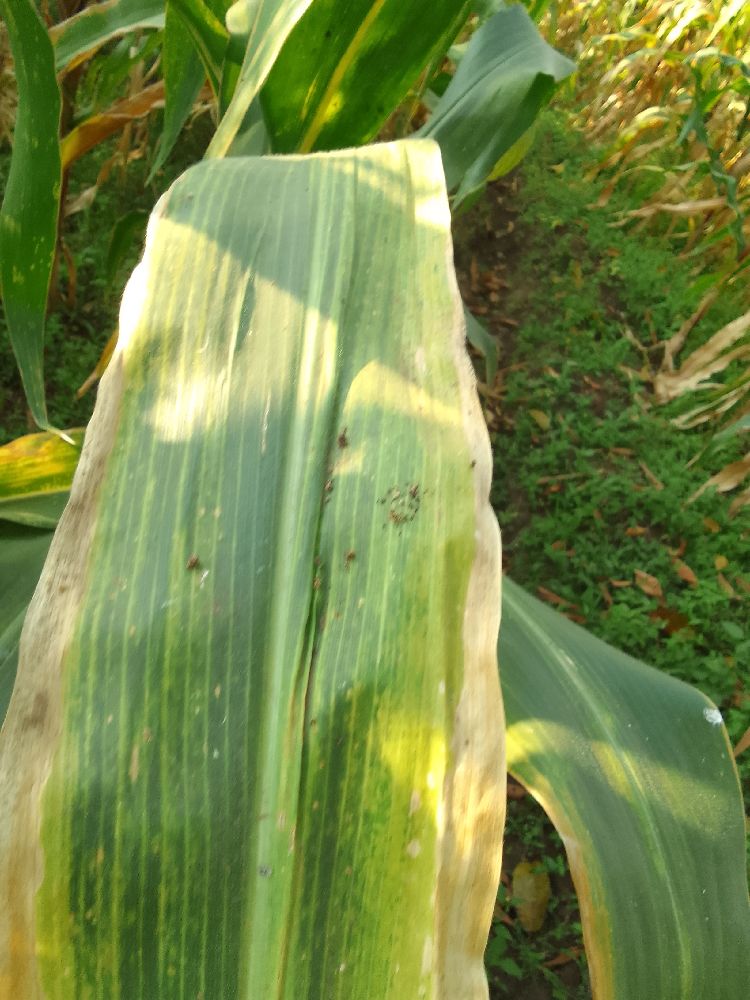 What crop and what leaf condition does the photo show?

maize, maize lethal necrosis
